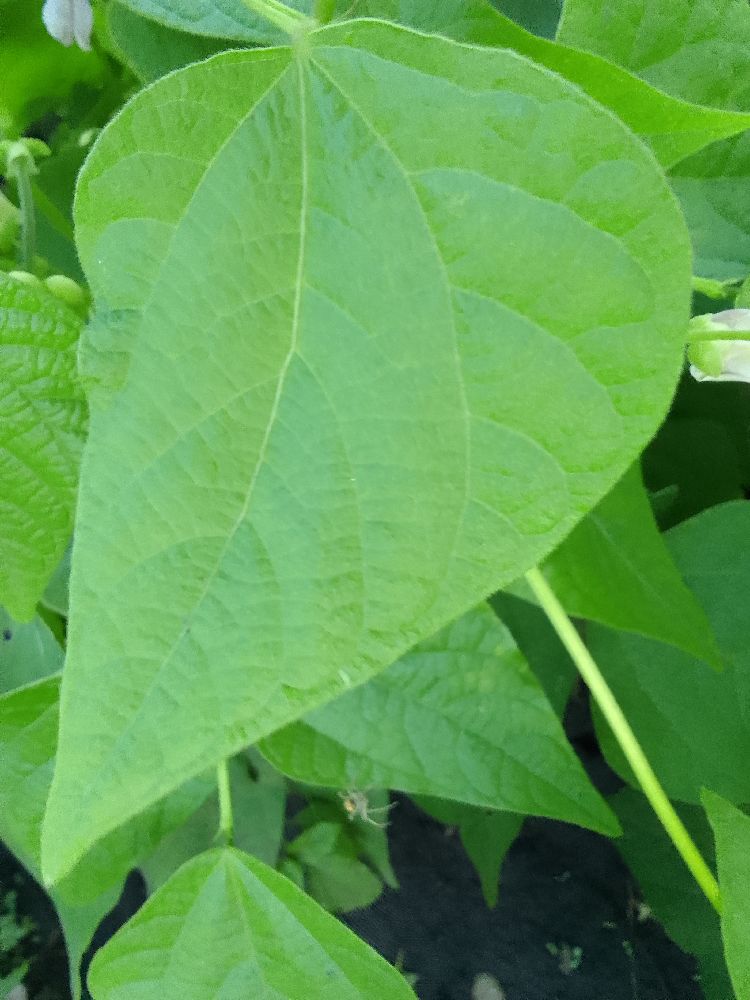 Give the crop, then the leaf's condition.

common bean, healthy
